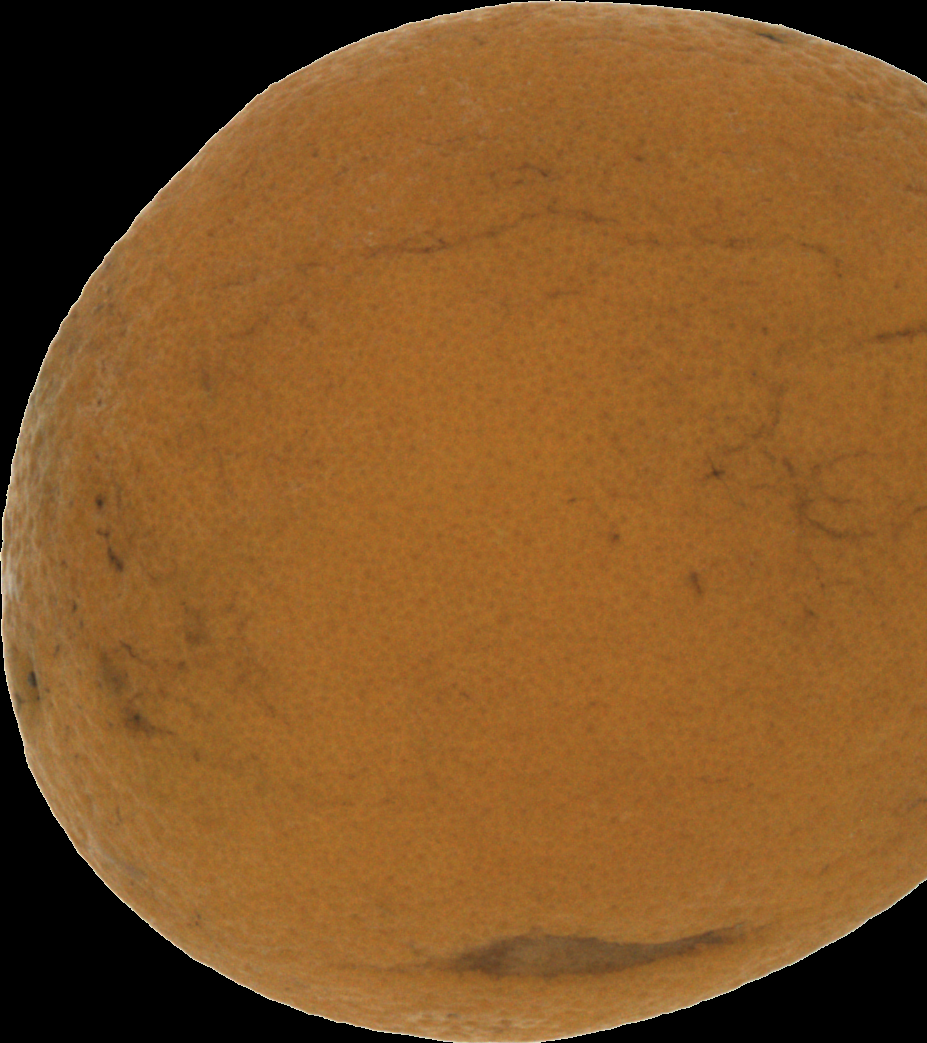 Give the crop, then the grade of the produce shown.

orange, bad
